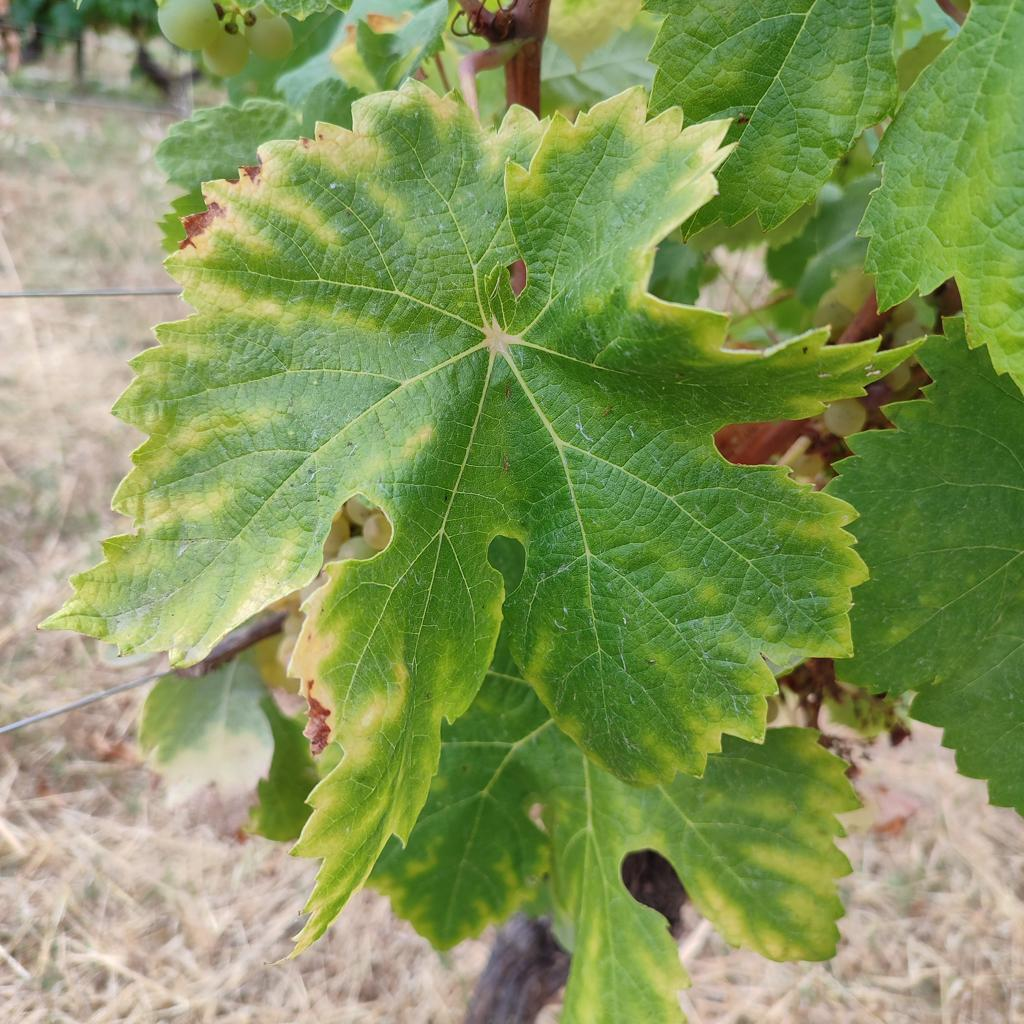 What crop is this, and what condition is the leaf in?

grapevine, esca complex
